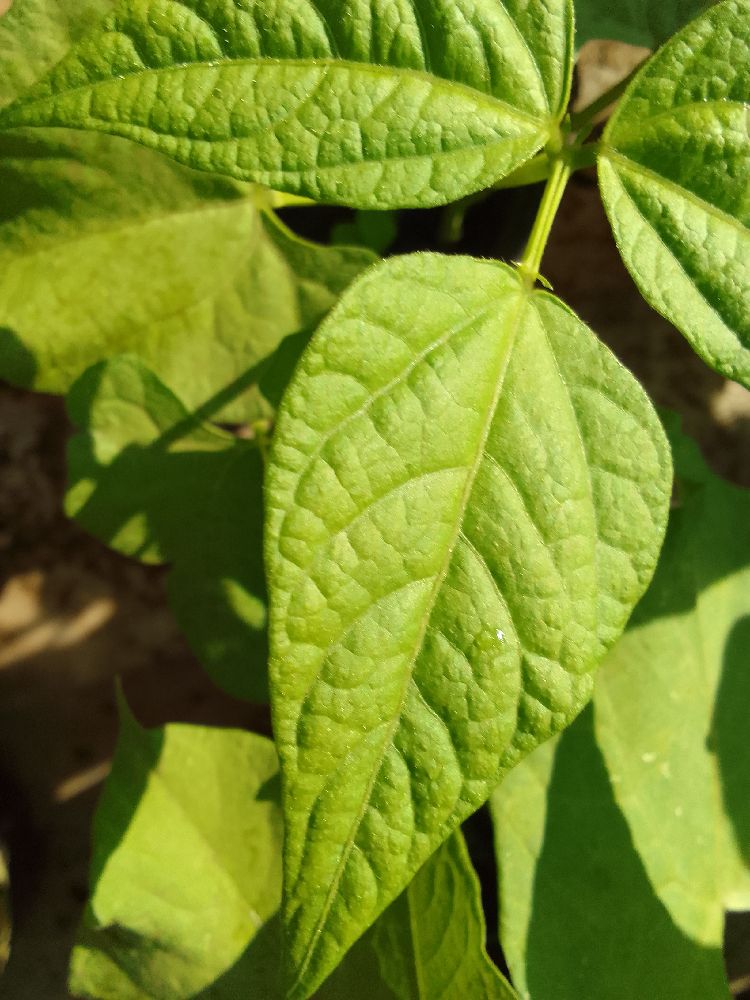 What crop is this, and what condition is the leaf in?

common bean, healthy
